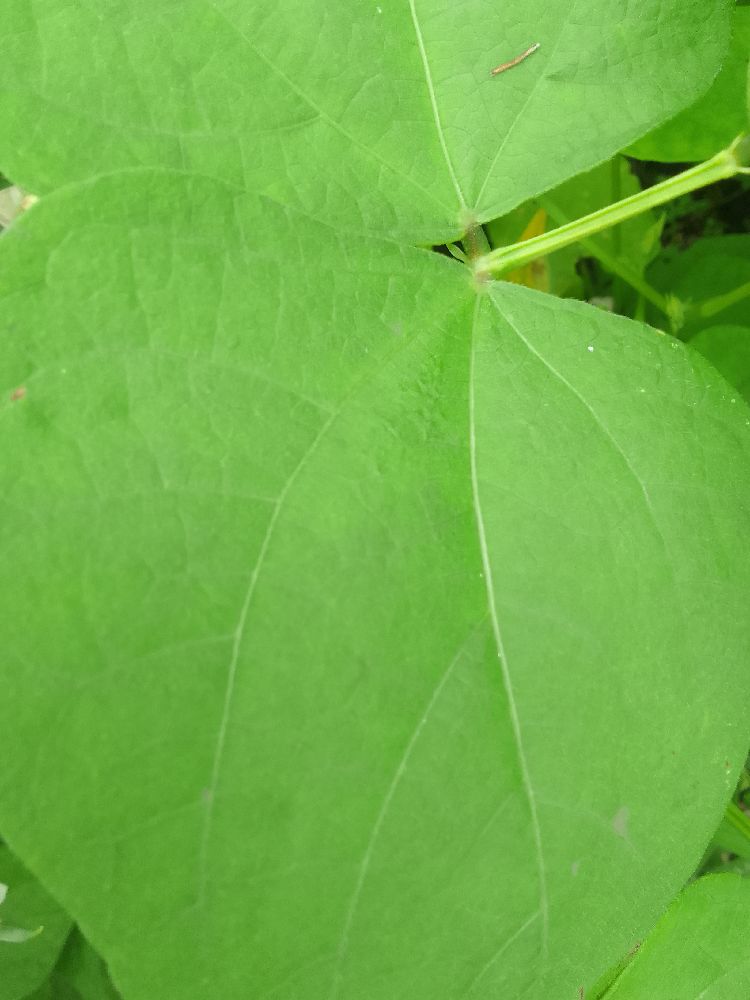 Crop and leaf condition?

common bean, healthy
